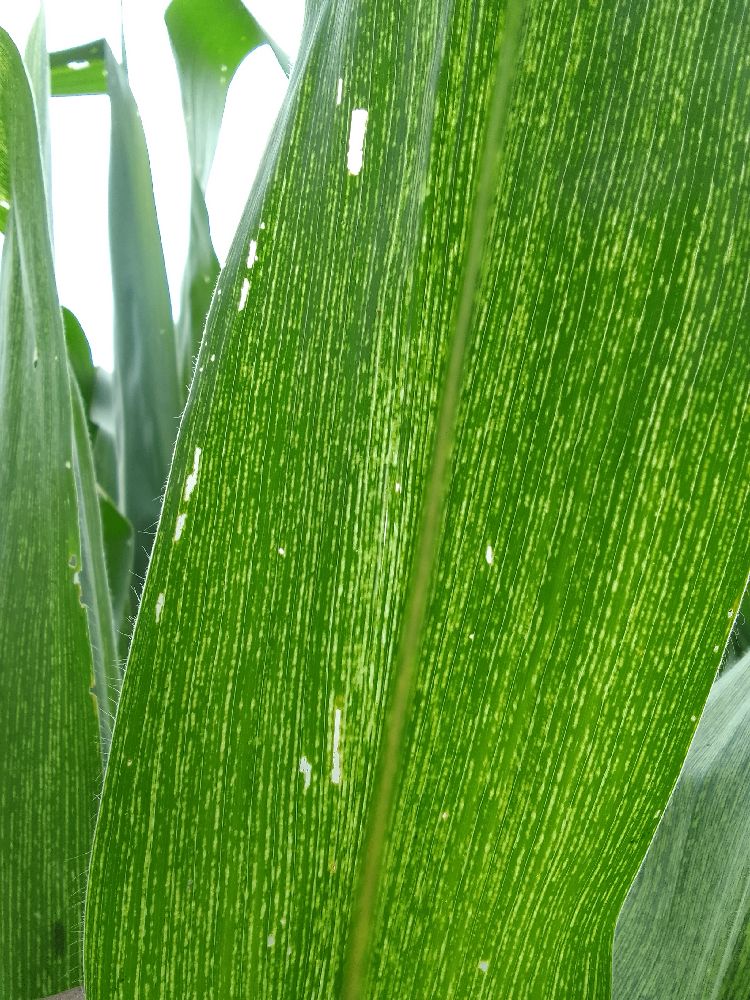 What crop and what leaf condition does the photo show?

maize, maize streak virus
